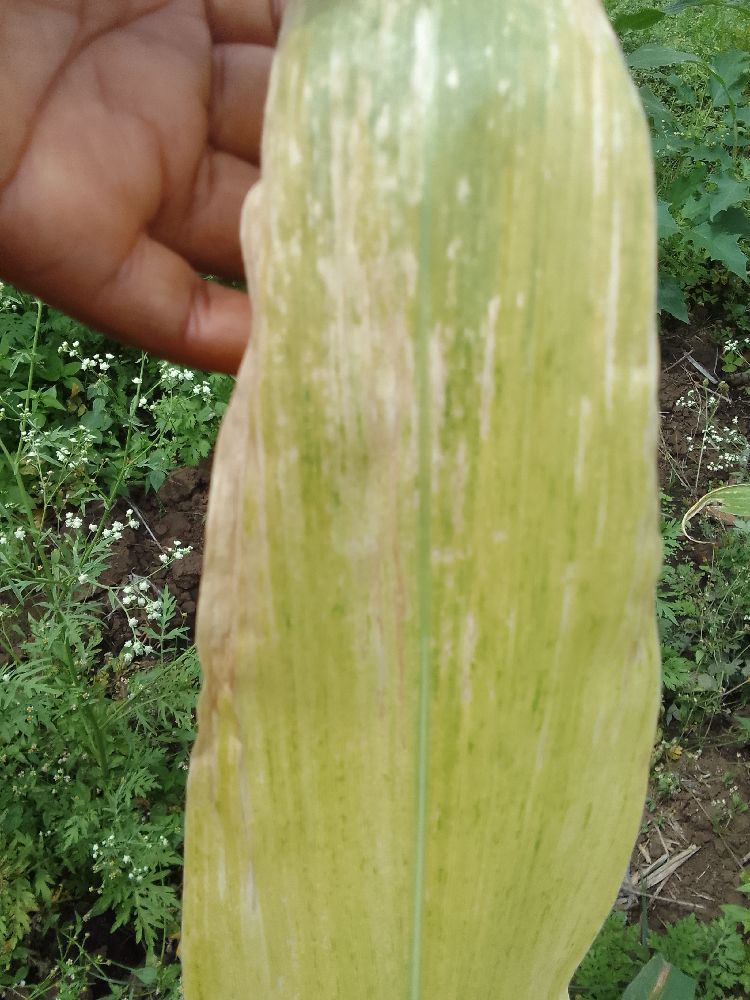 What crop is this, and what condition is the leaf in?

maize, maize lethal necrosis
